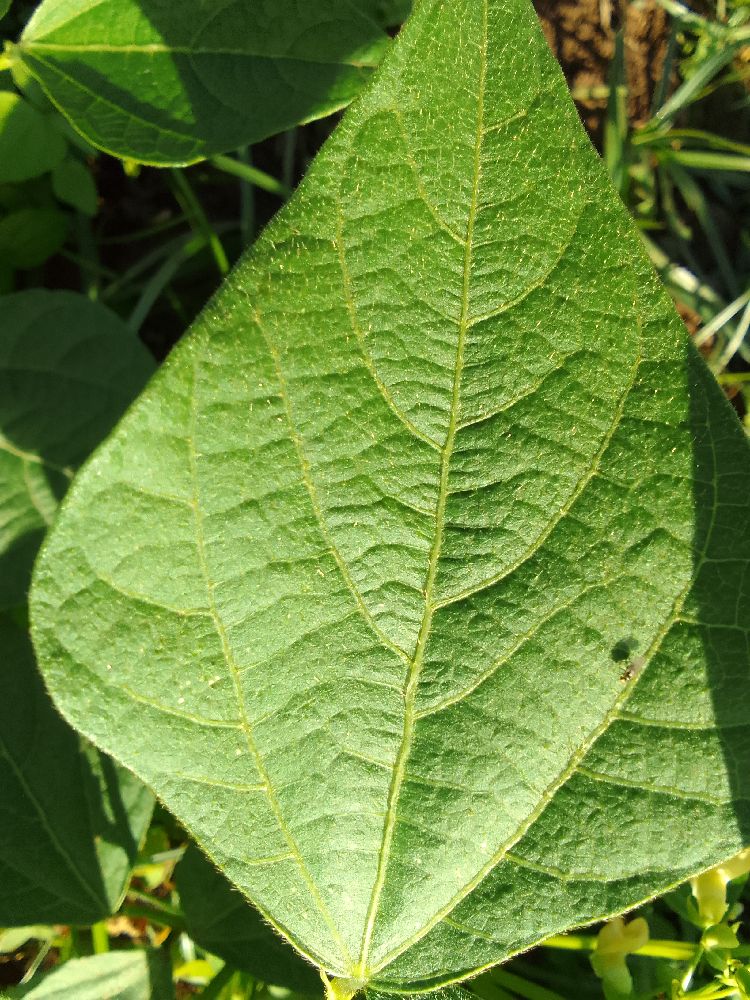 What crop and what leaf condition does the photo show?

common bean, healthy
